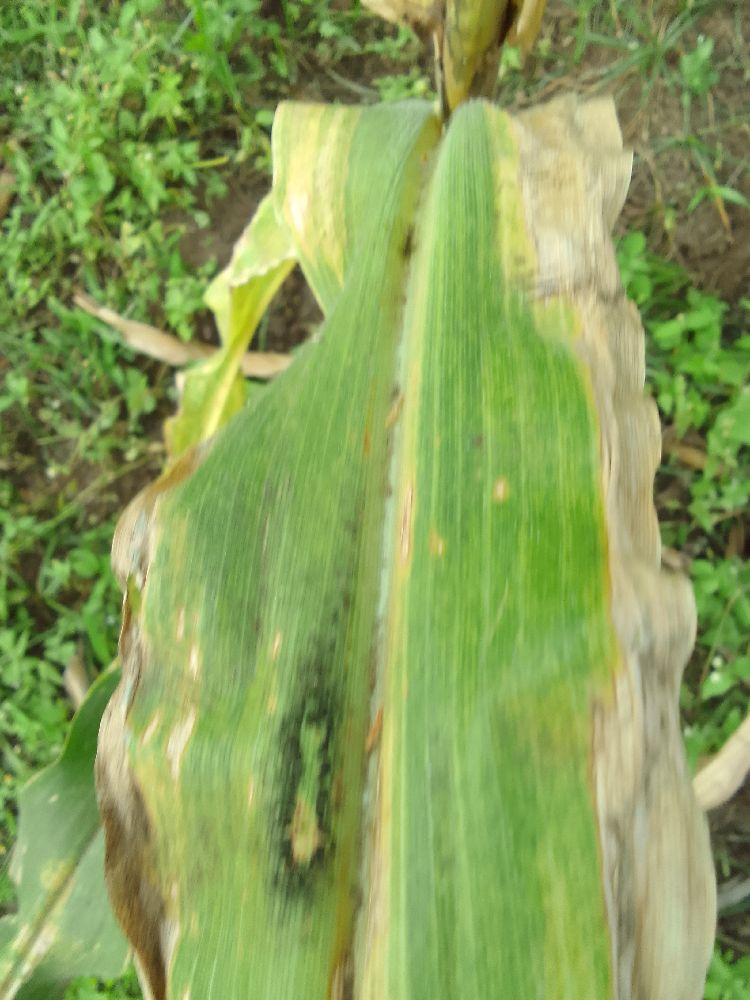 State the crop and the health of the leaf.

maize, maize lethal necrosis
